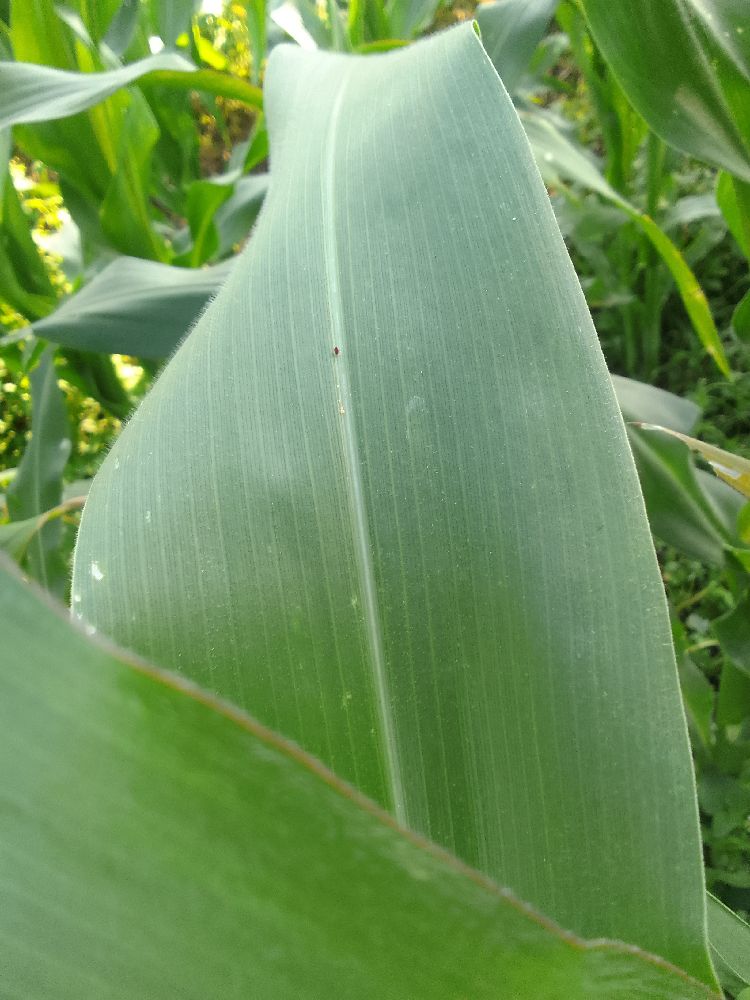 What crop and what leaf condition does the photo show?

maize, healthy
